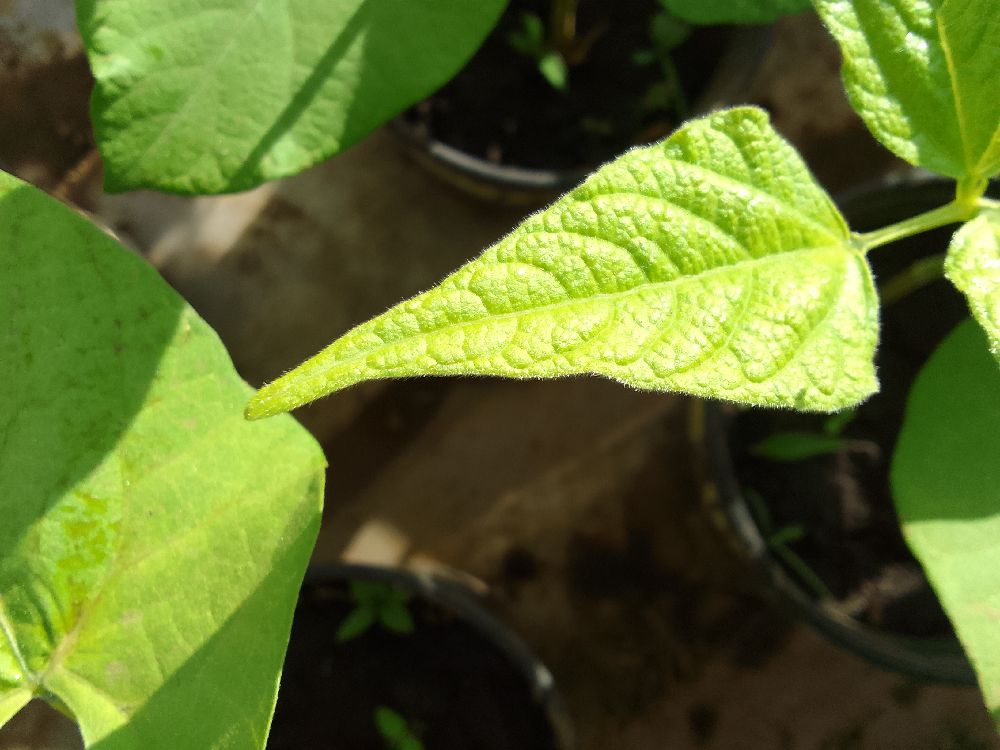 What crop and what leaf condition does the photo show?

common bean, healthy
